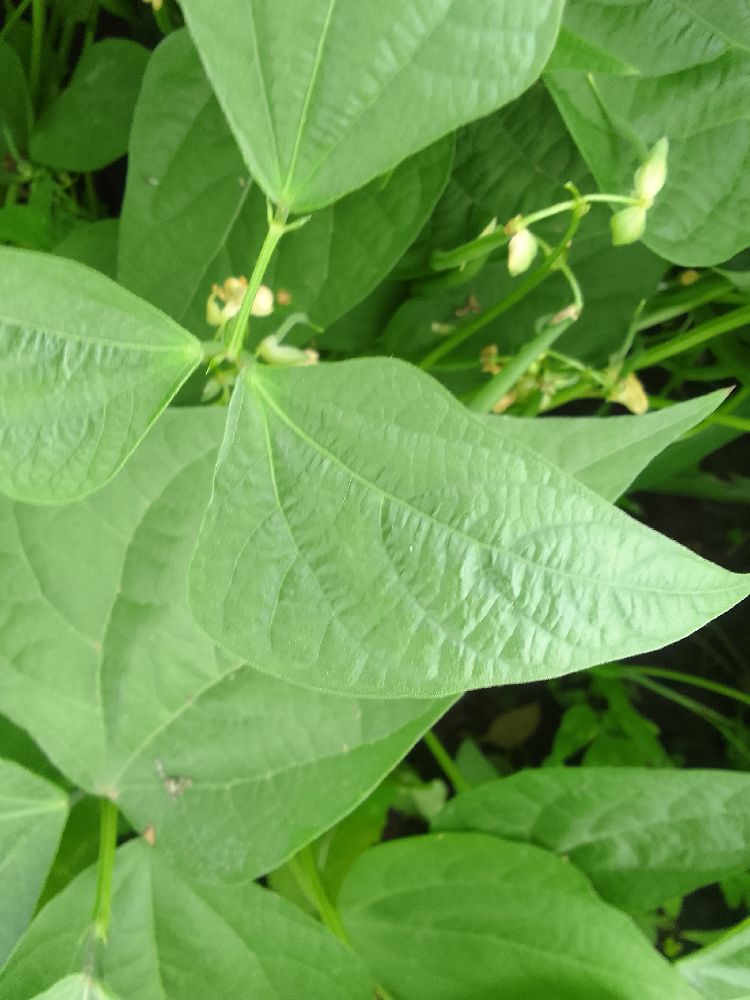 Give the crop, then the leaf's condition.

common bean, healthy
